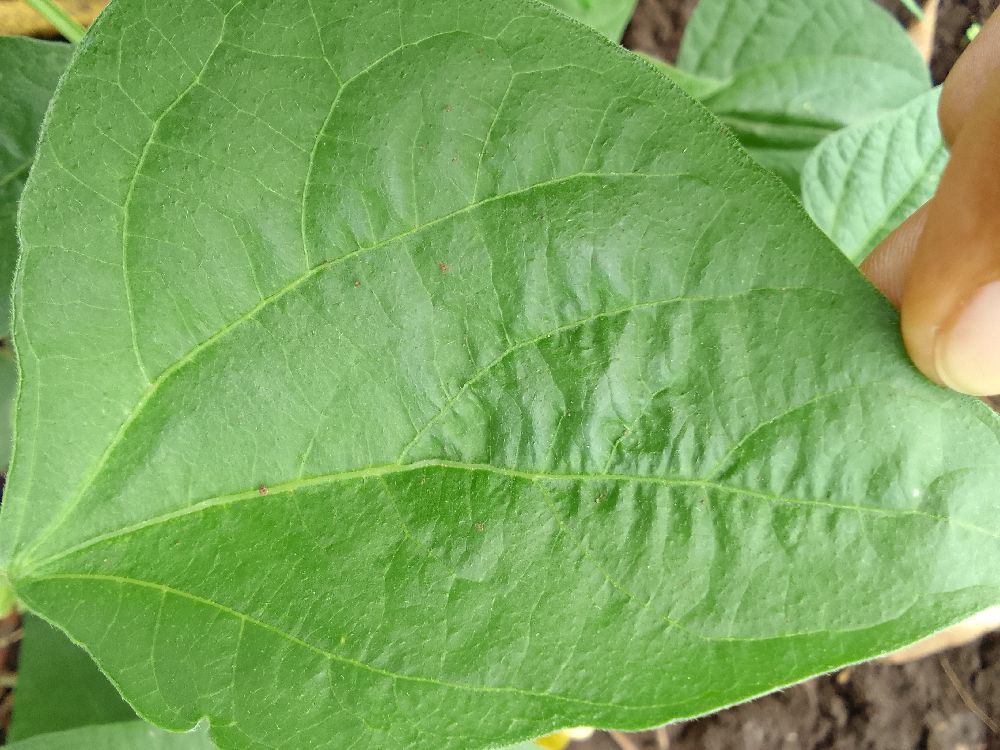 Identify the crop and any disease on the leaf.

common bean, healthy
